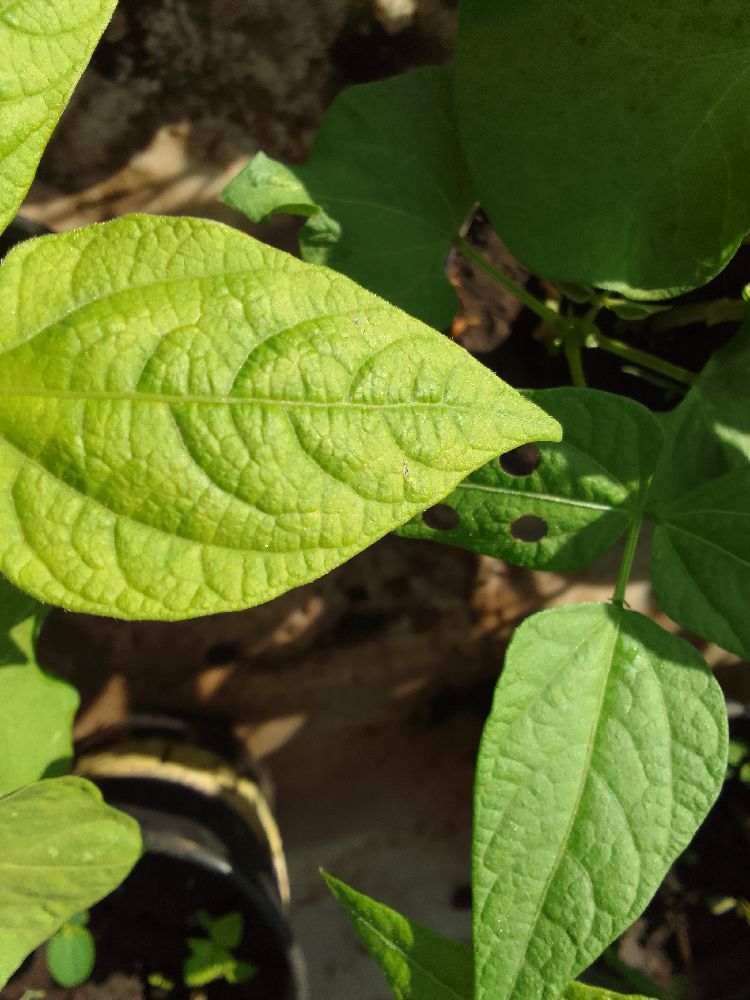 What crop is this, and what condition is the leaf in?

common bean, healthy
